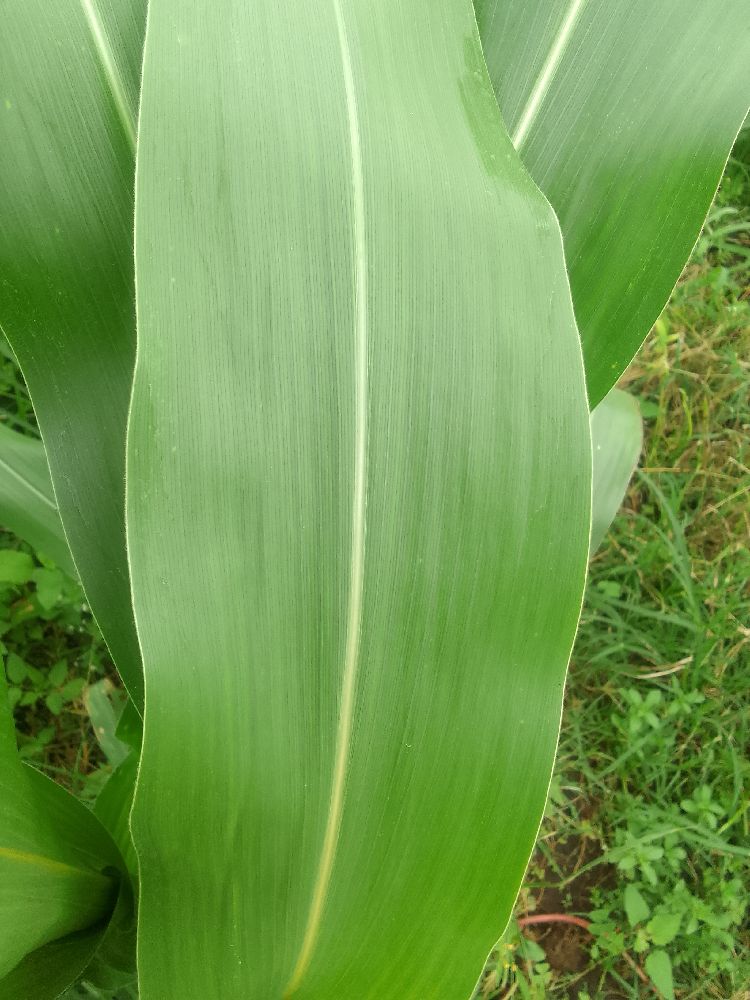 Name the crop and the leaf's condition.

maize, healthy
